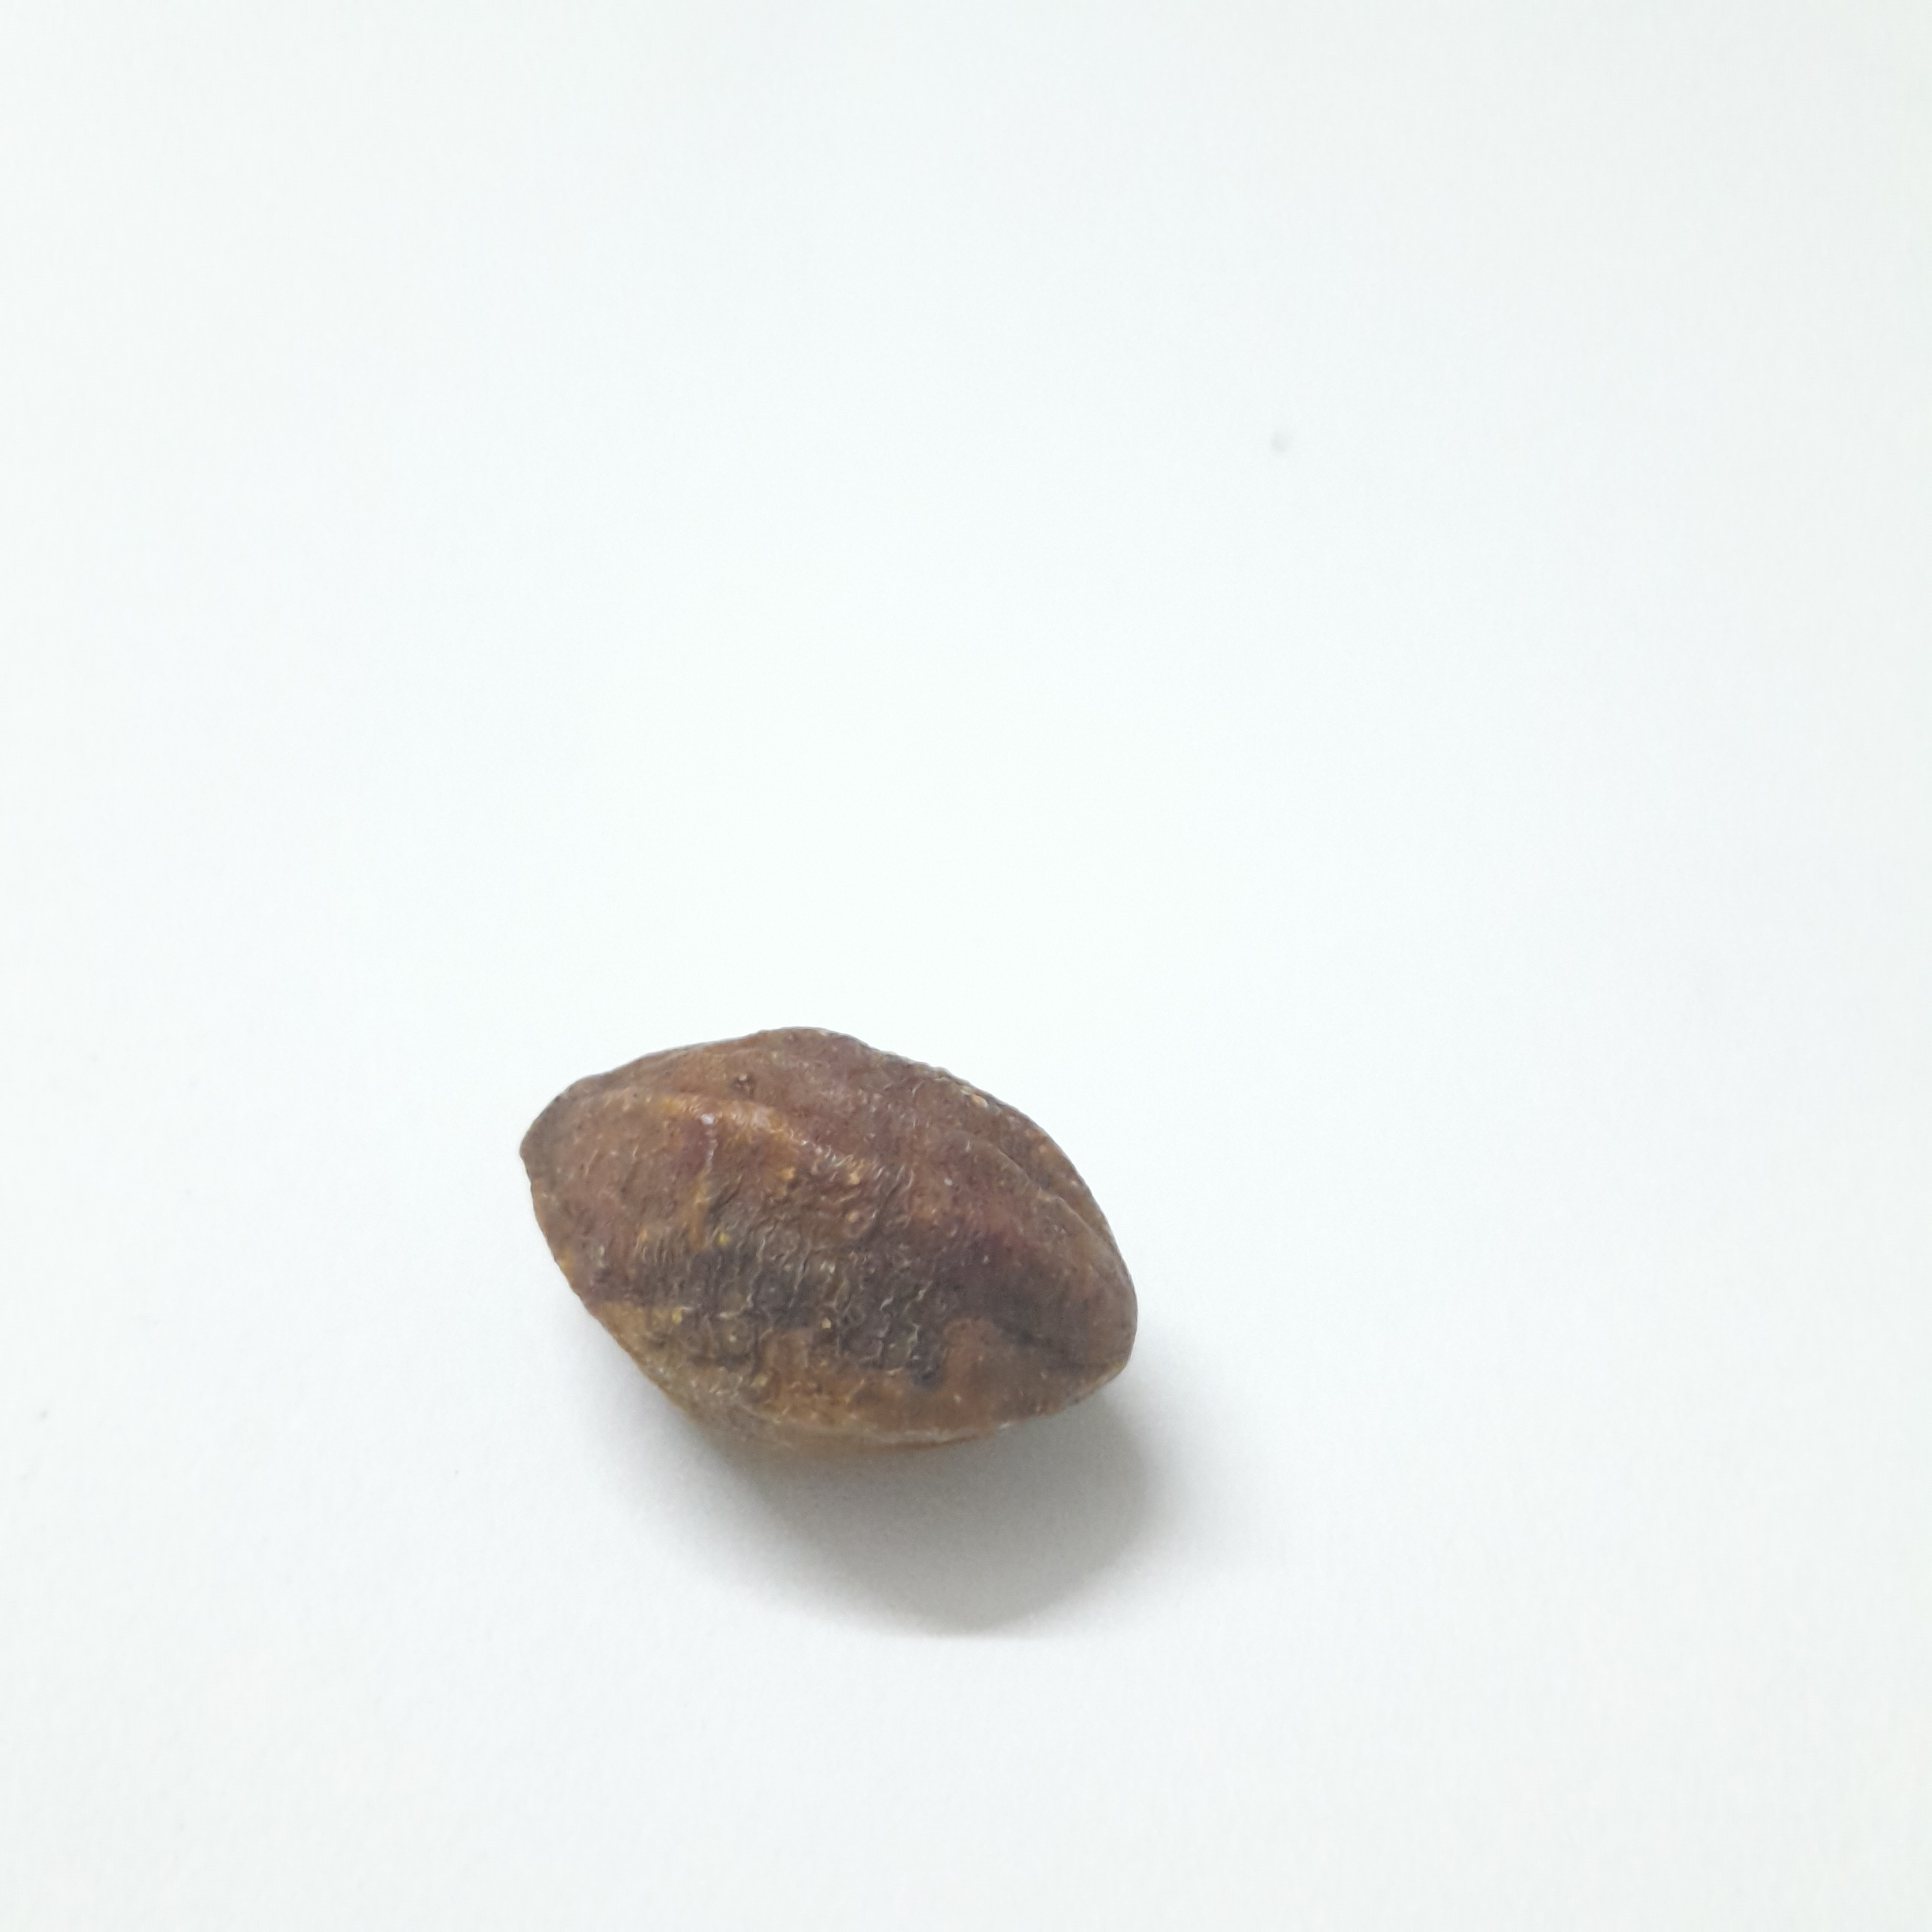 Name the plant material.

hirdaa
